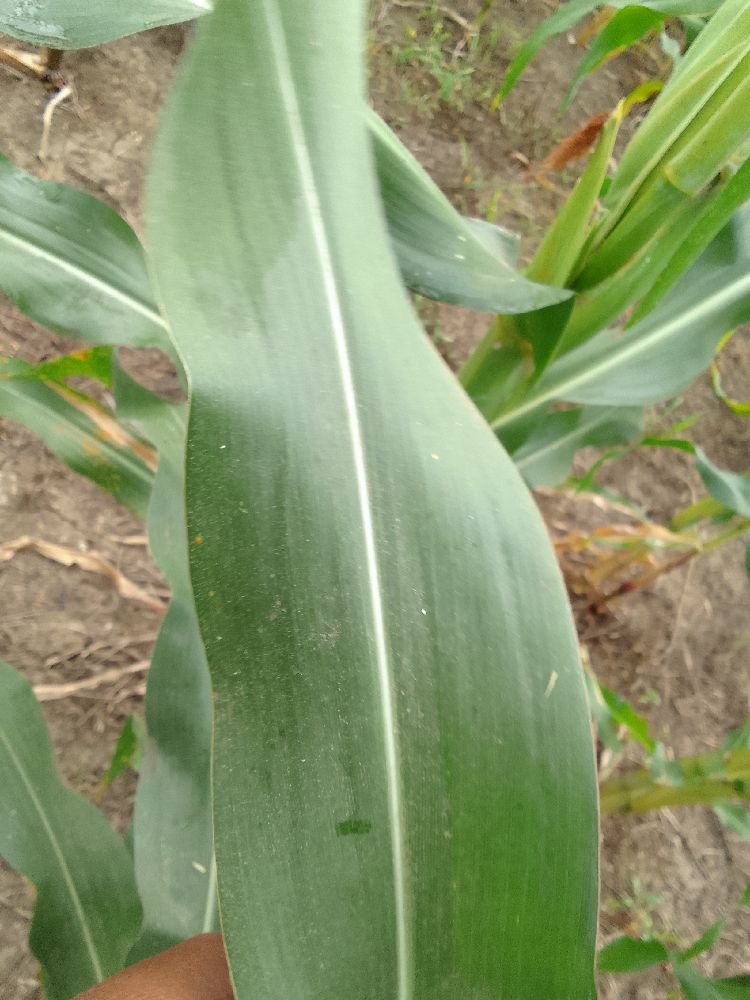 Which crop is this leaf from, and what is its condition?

maize, healthy
